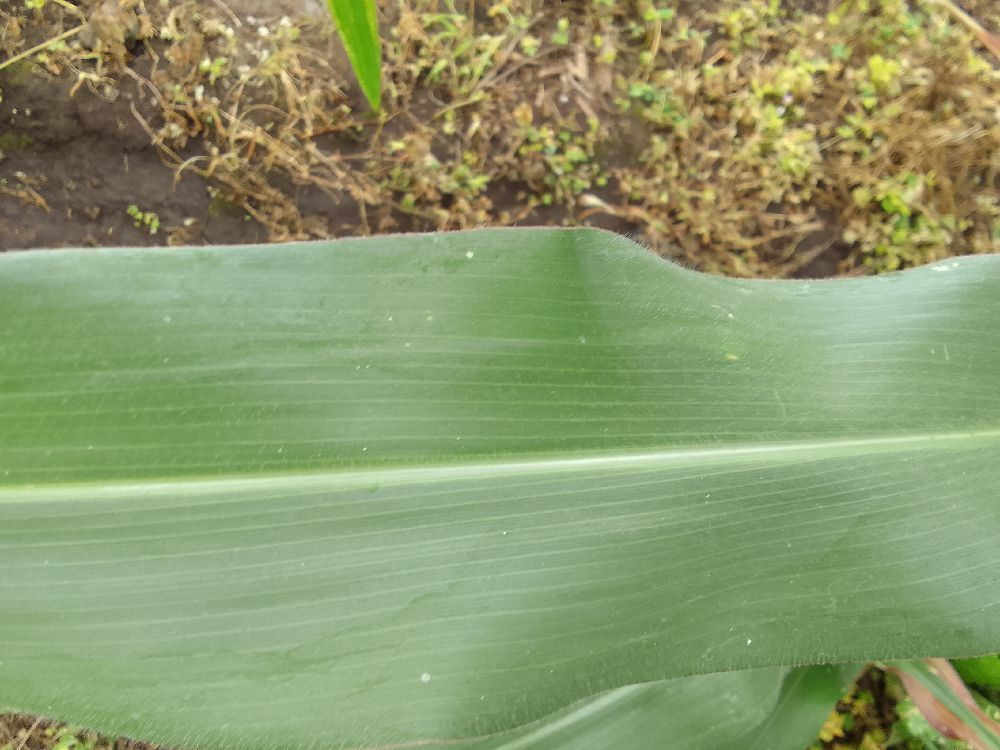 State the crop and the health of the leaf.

maize, healthy
